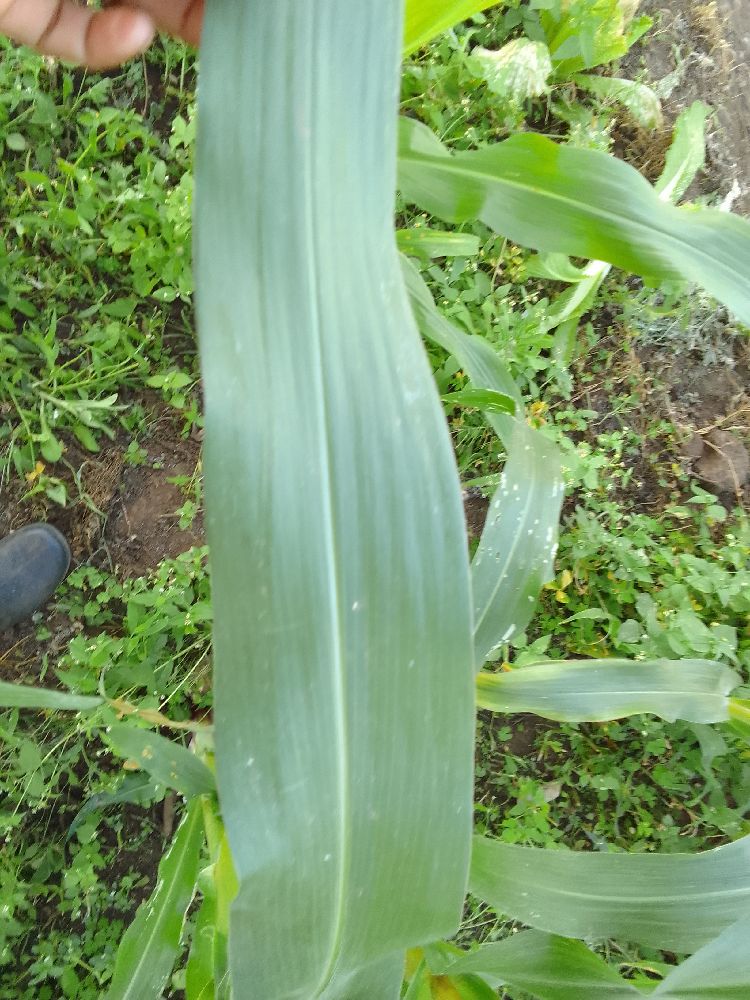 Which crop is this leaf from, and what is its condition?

maize, healthy
